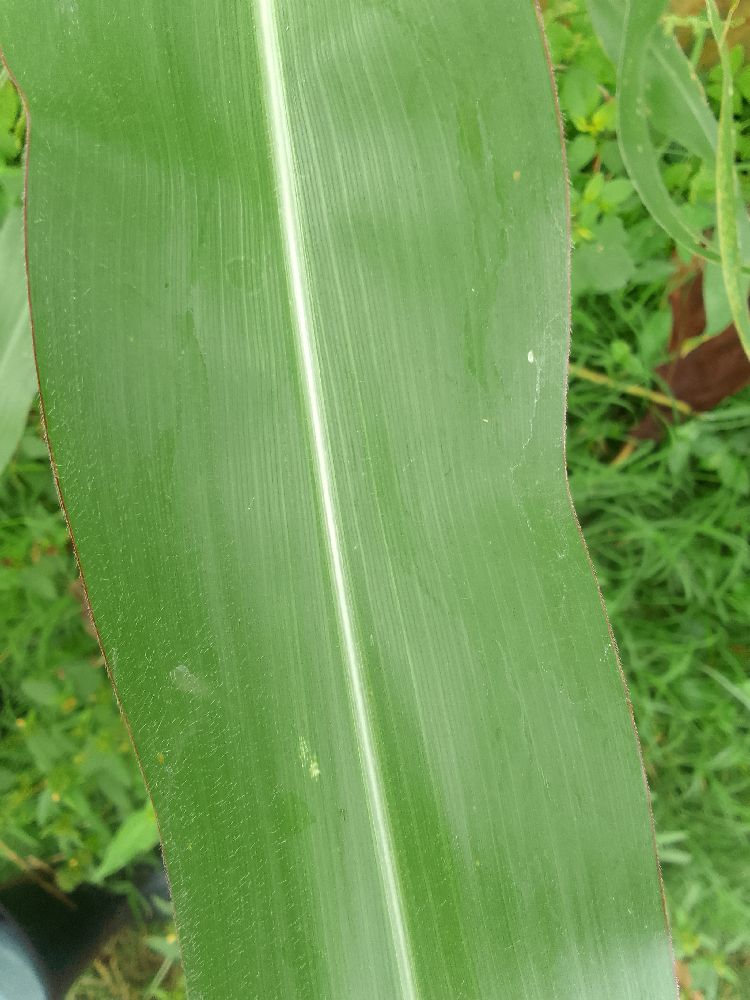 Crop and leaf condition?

maize, healthy
